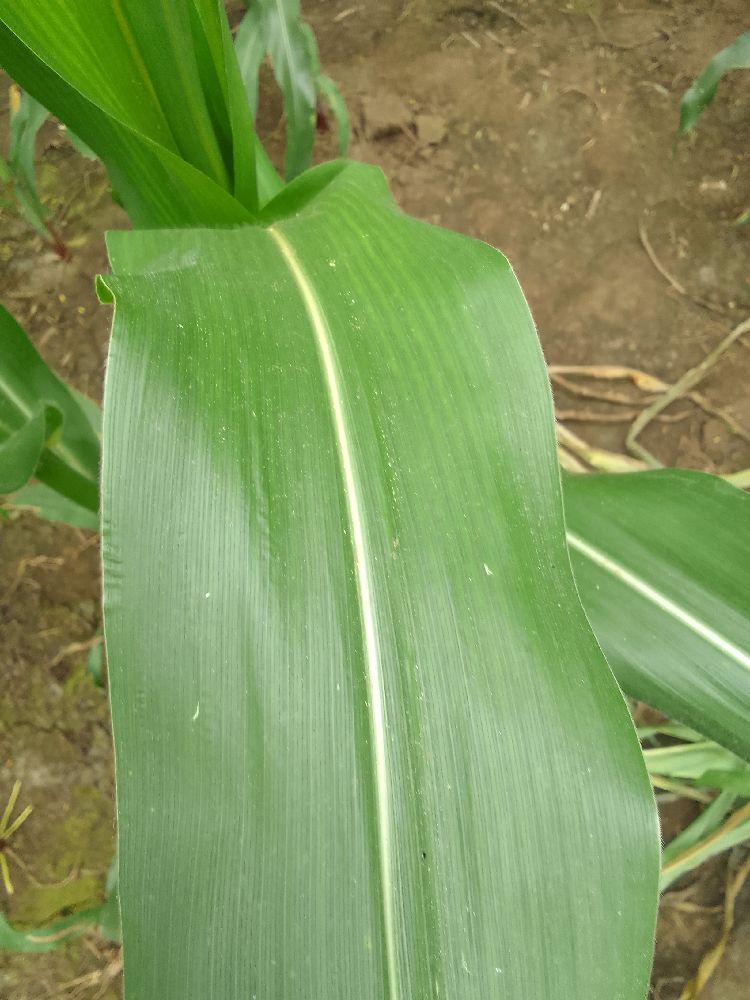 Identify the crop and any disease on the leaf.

maize, healthy
